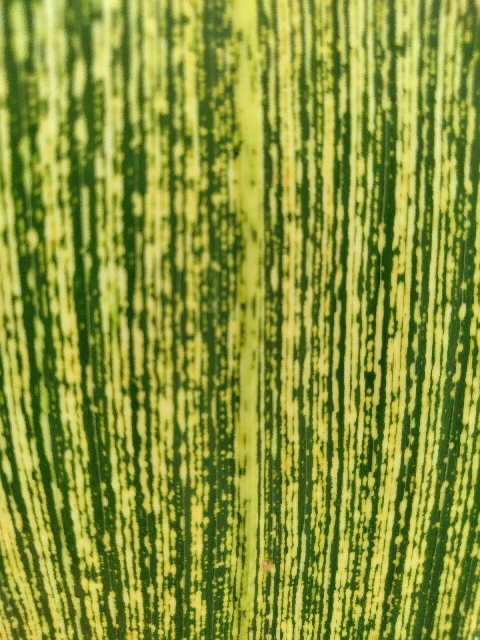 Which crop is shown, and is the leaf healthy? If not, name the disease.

maize, maize streak virus
